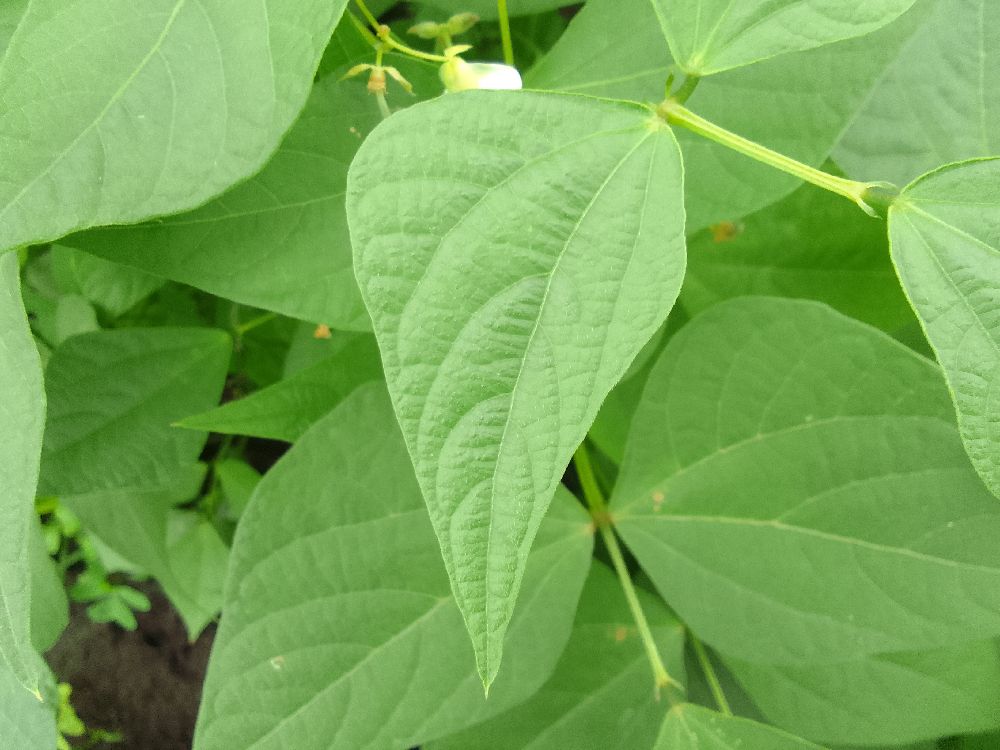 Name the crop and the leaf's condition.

common bean, healthy
